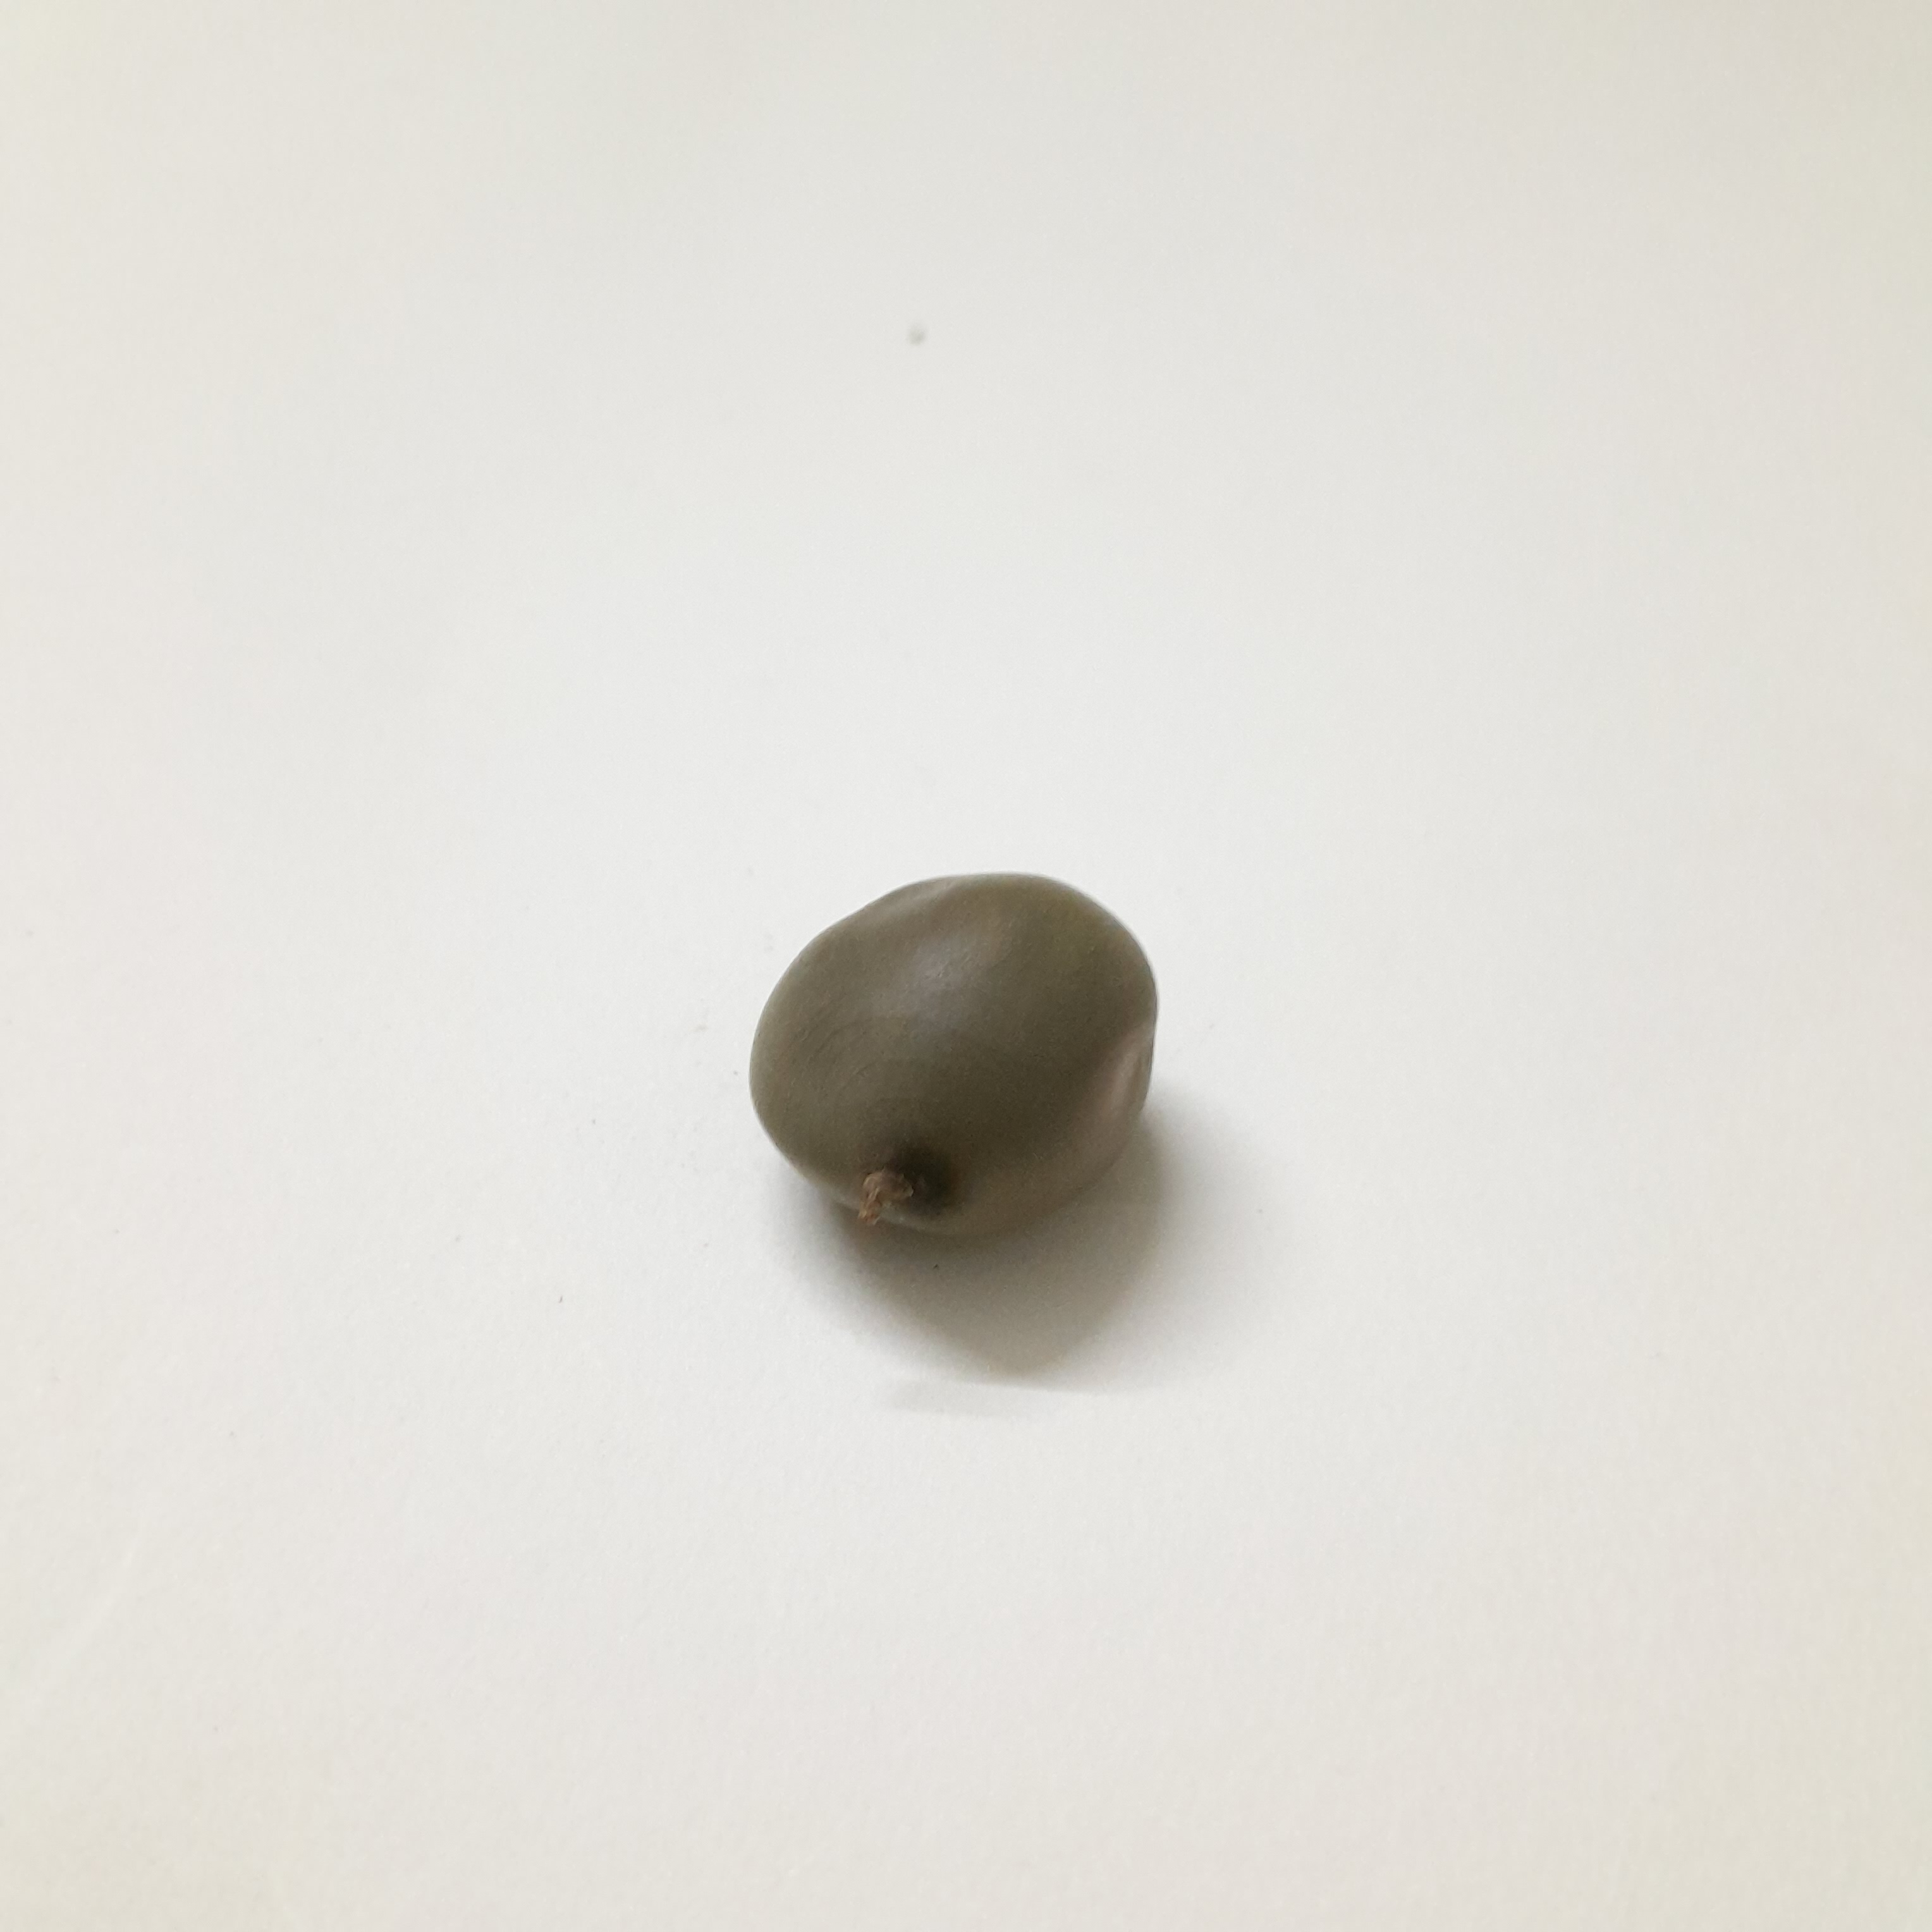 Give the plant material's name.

sagargota
